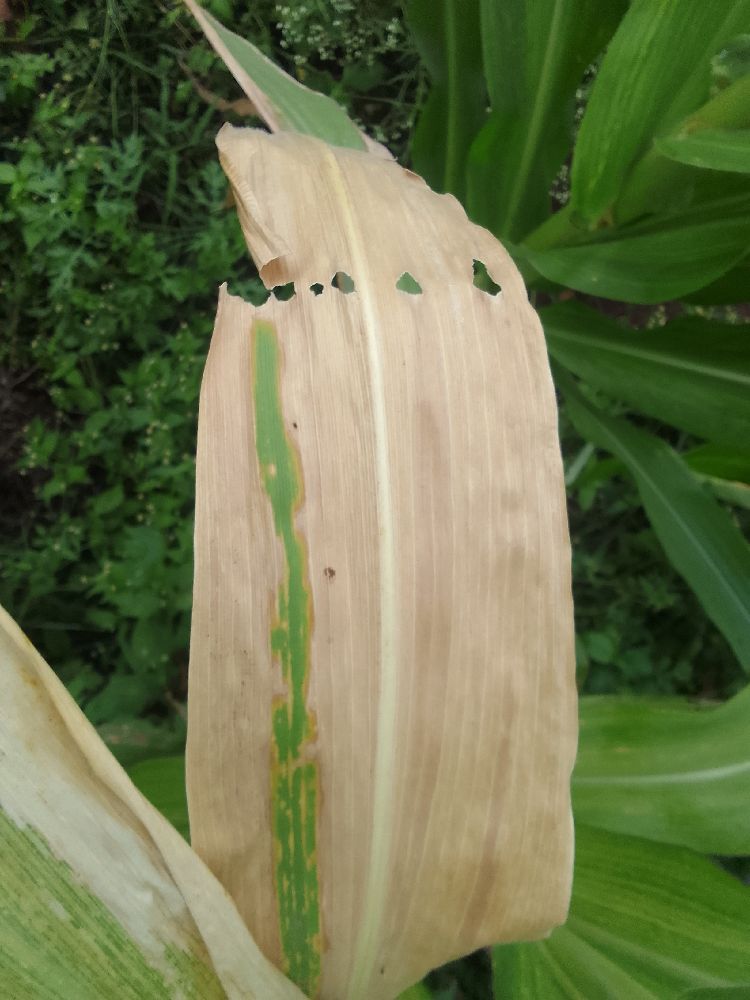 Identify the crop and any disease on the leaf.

maize, maize lethal necrosis
